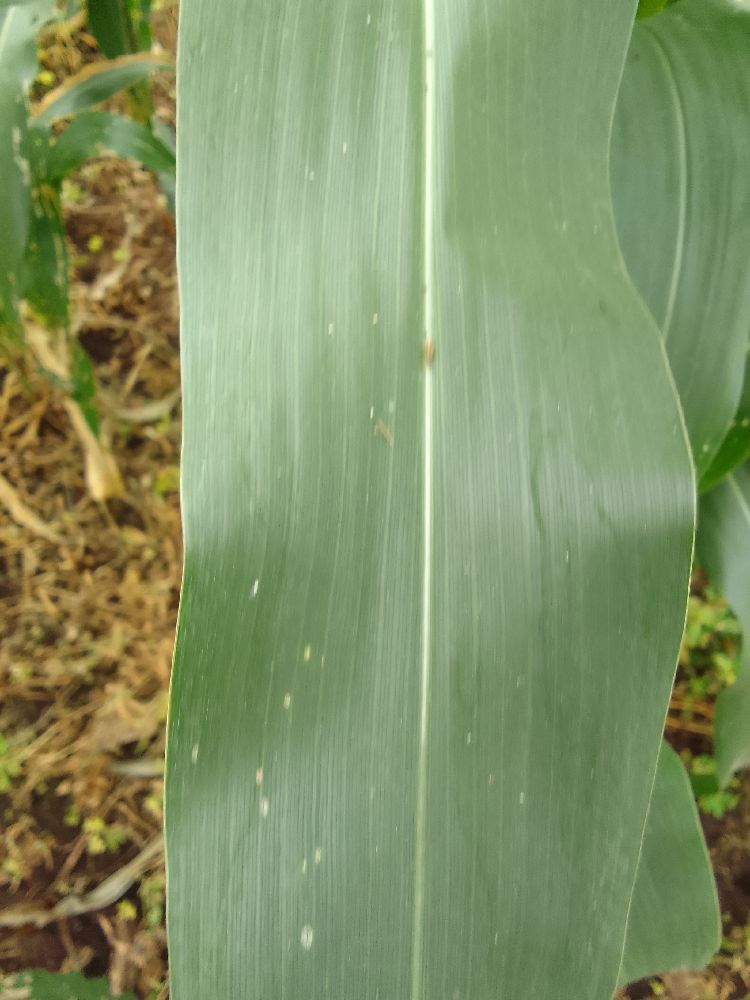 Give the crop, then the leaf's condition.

maize, healthy
